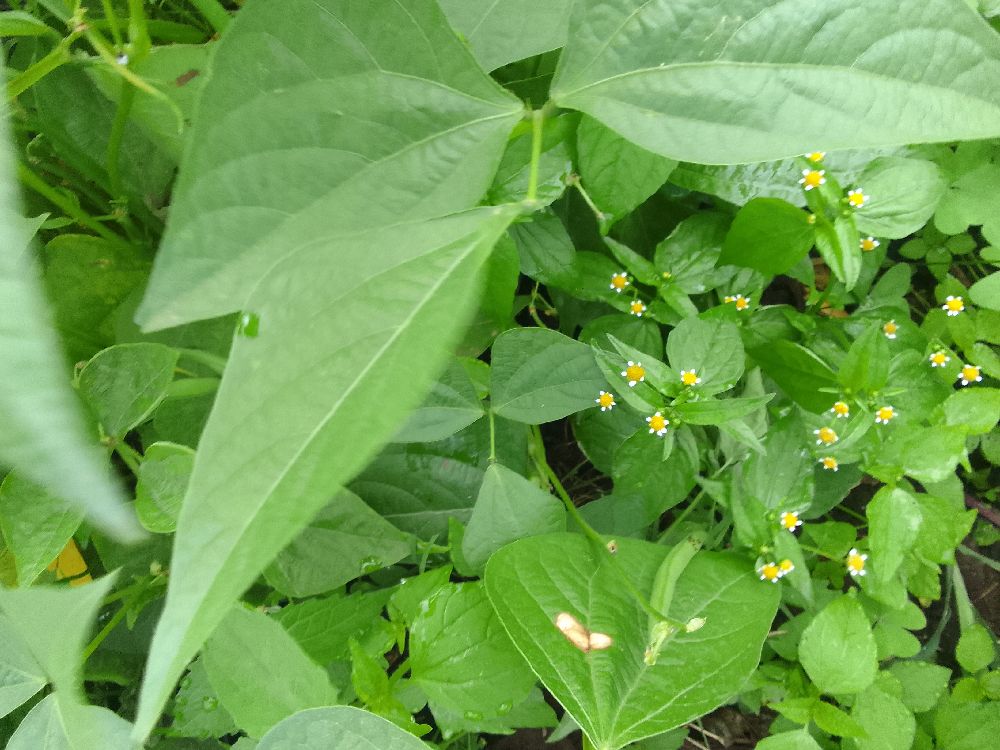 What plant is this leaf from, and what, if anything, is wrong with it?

common bean, healthy
